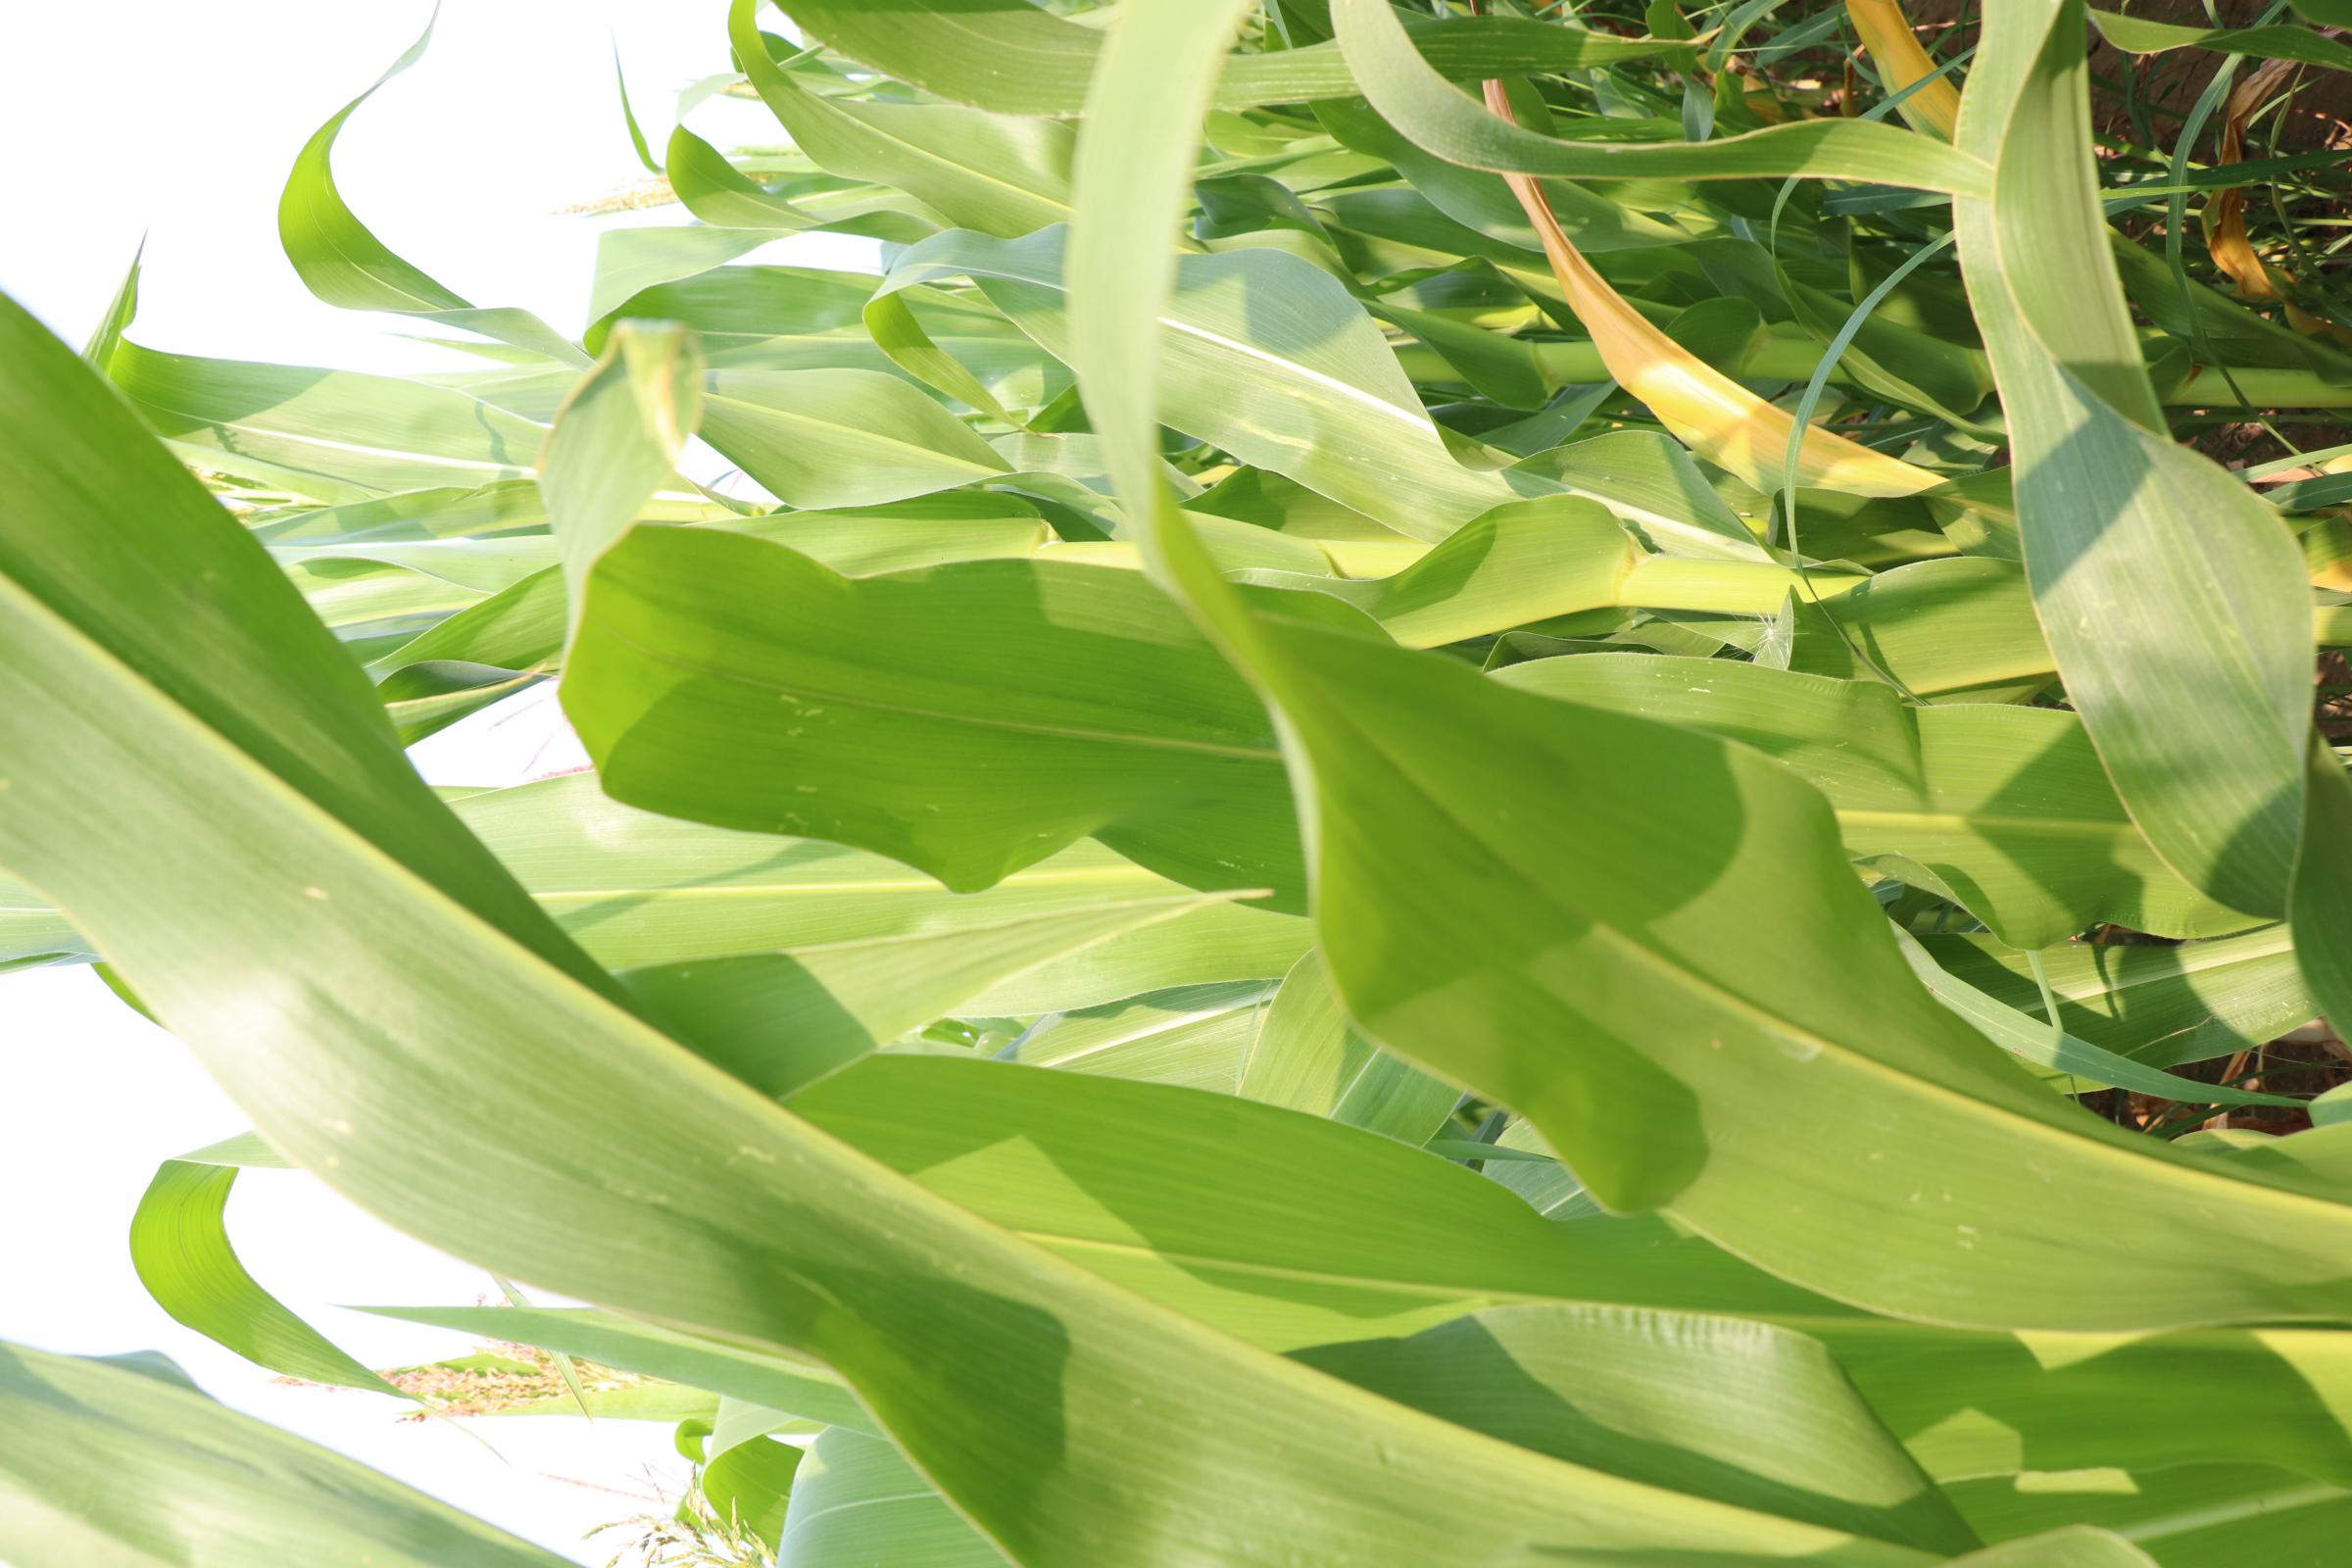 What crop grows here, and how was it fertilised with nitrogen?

maize, no added nitrogen
